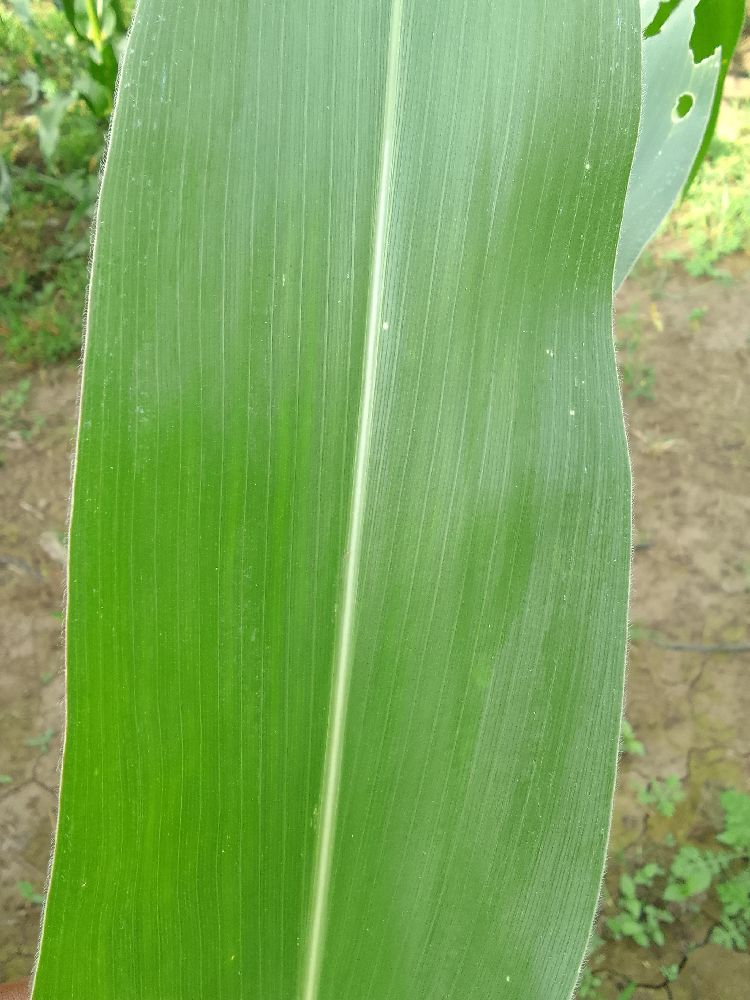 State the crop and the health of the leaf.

maize, healthy
